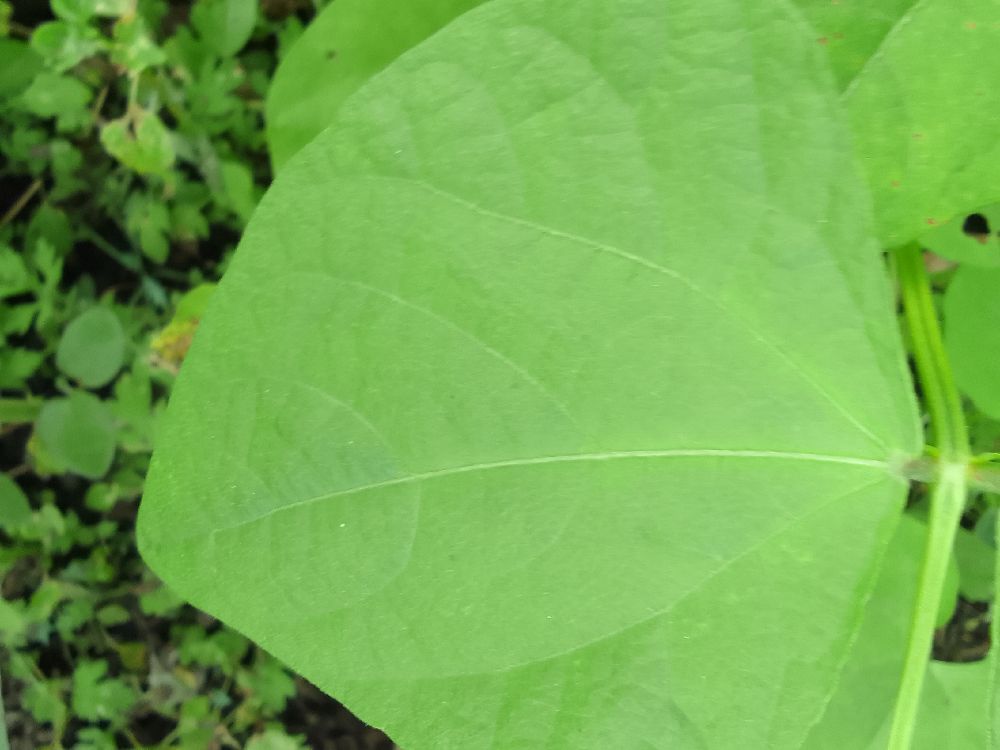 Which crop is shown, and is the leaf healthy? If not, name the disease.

common bean, healthy
